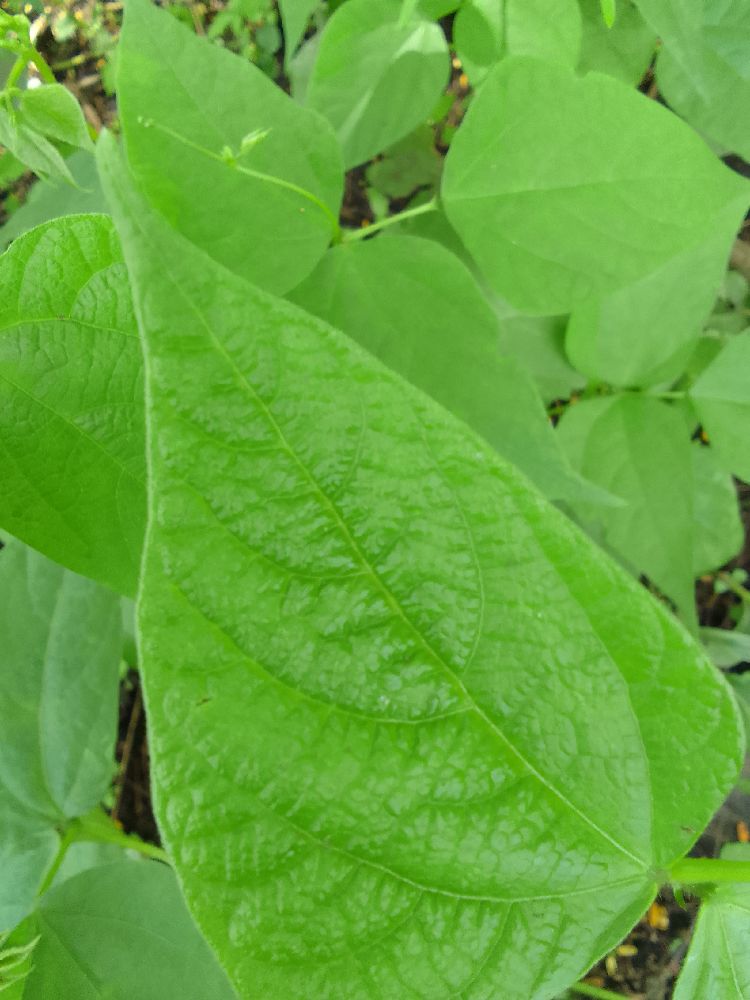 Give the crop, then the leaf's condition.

common bean, healthy
